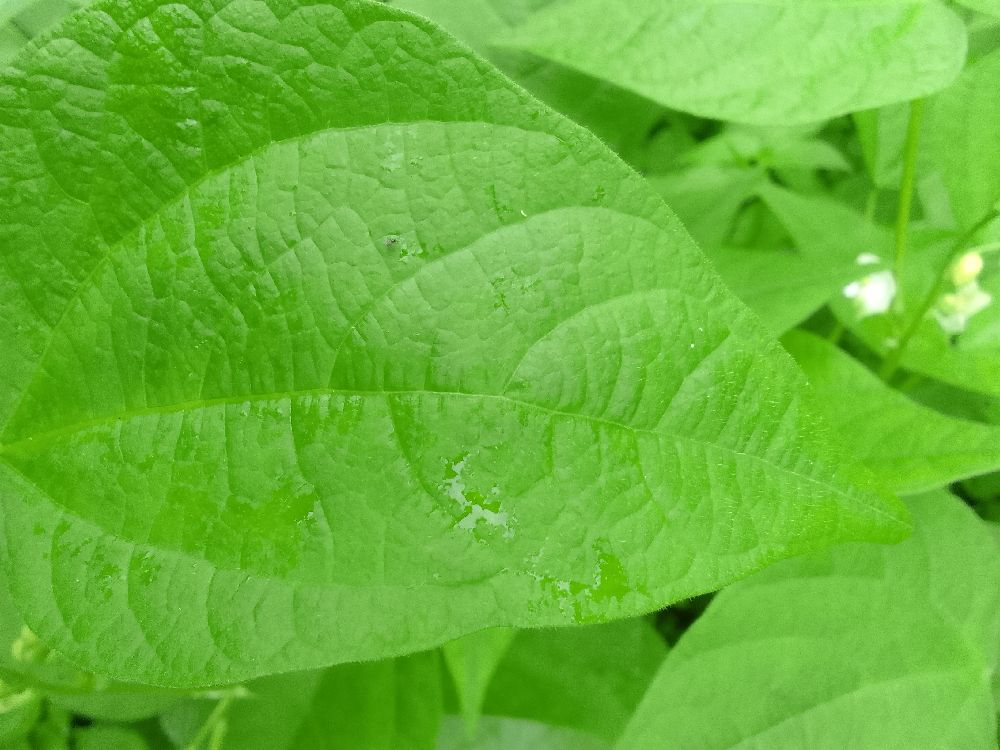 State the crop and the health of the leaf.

common bean, healthy
